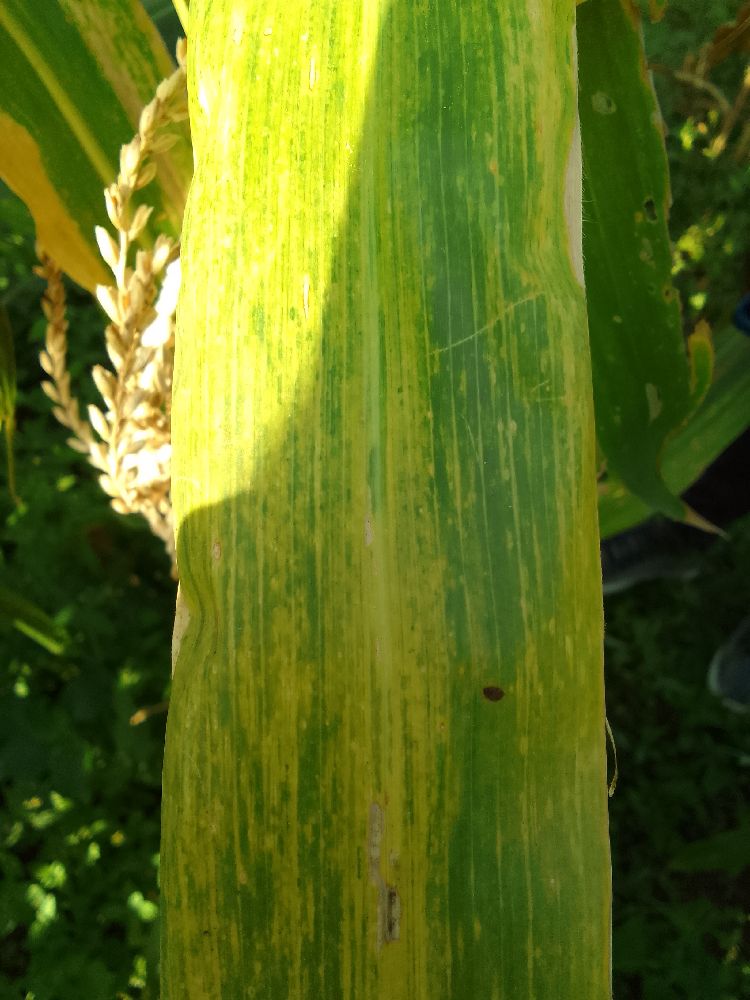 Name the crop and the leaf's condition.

maize, maize lethal necrosis
